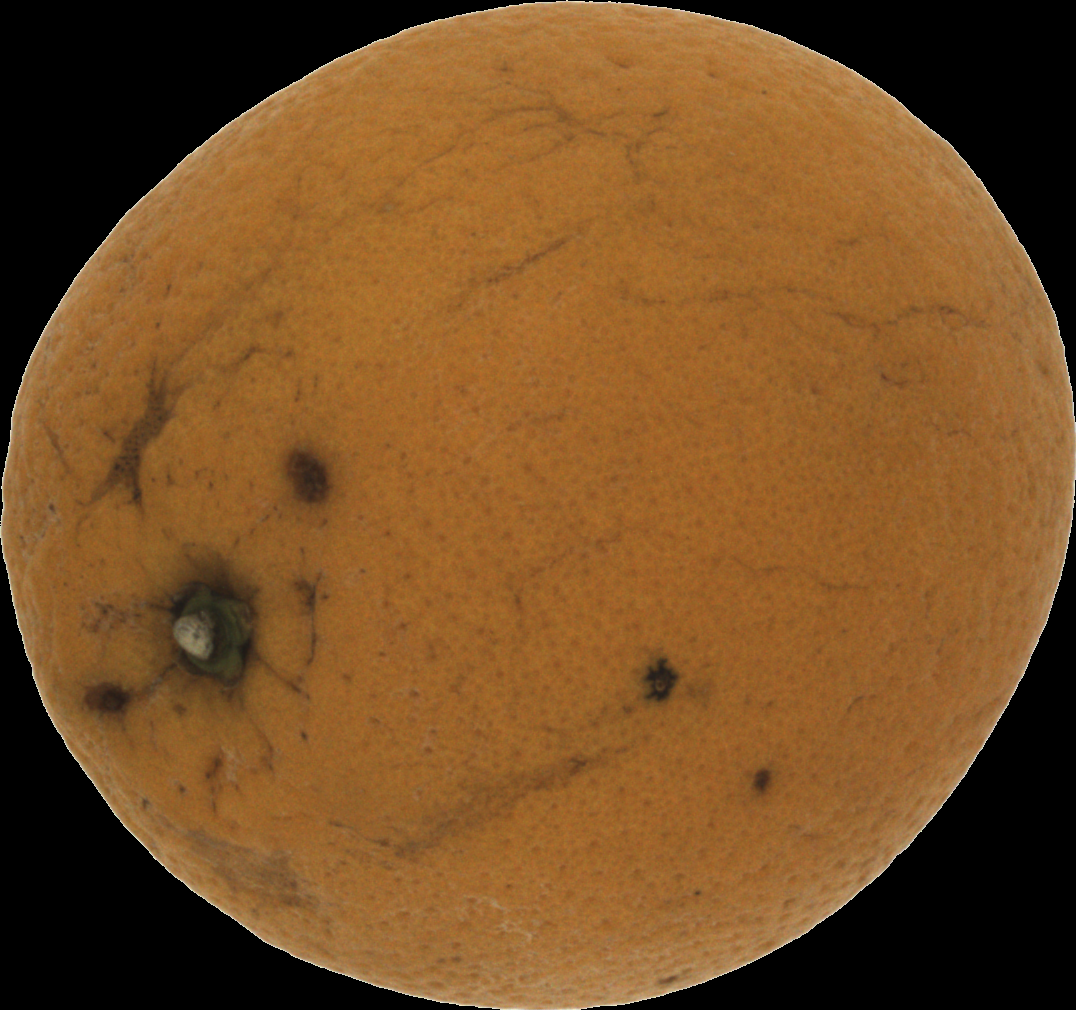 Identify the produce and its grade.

orange, bad
